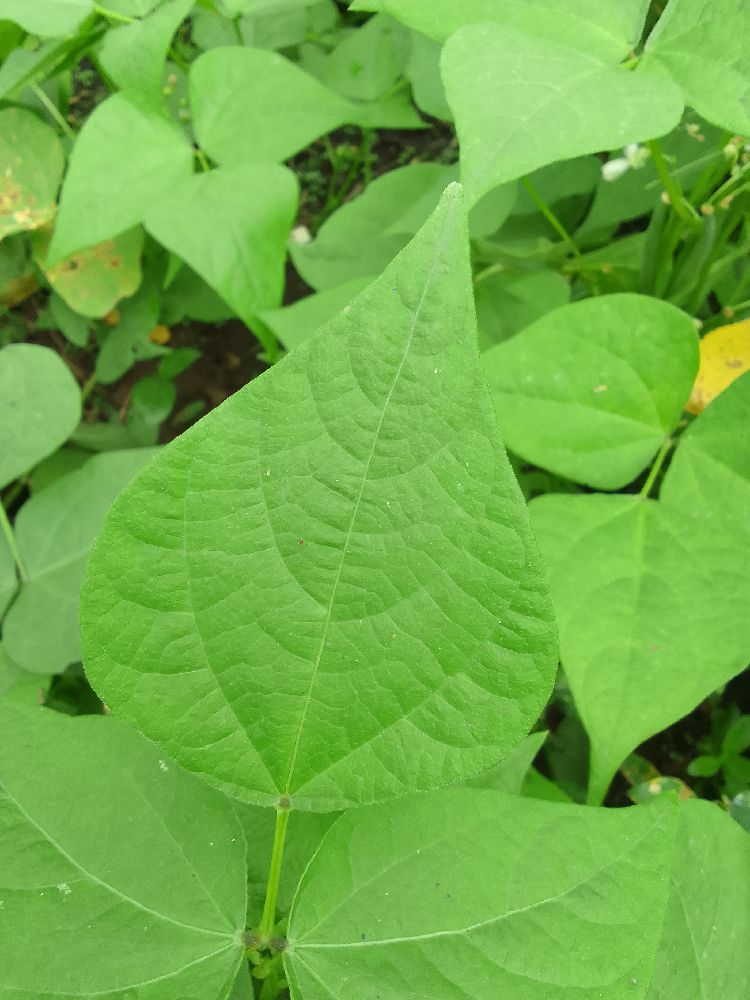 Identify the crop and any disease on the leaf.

common bean, healthy
